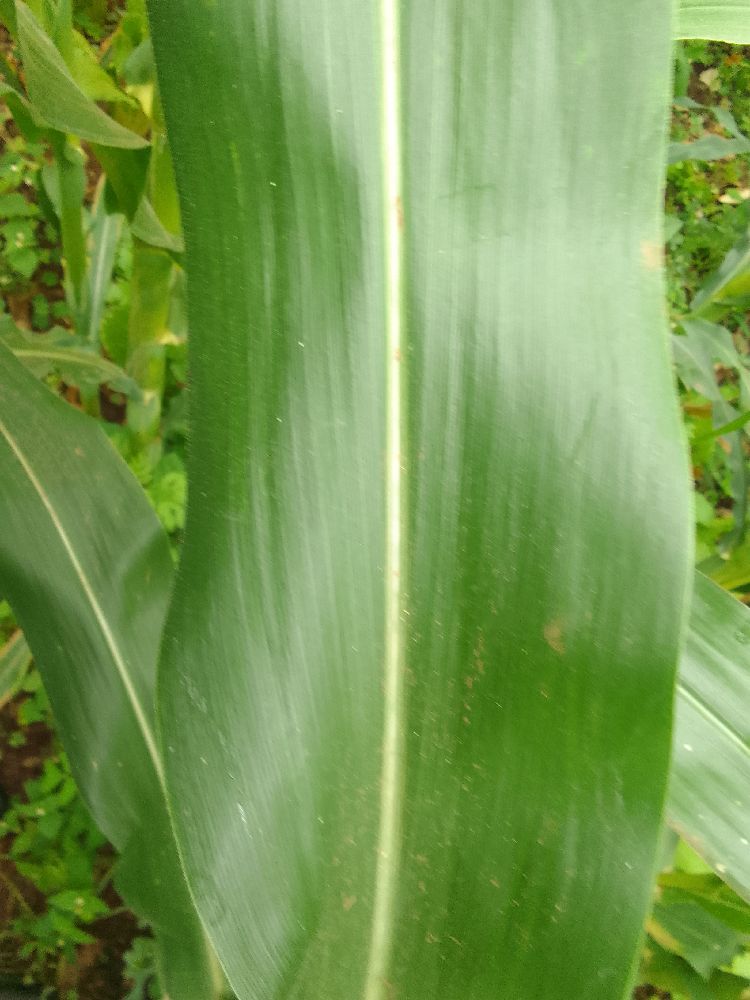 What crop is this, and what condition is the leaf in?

maize, healthy
